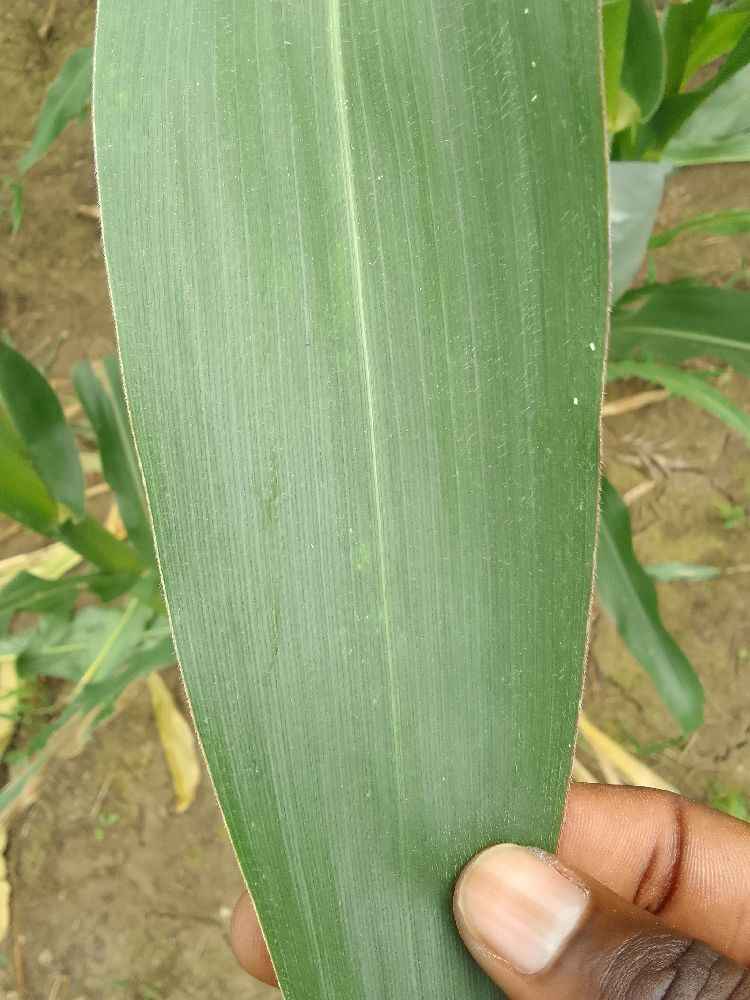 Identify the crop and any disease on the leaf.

maize, healthy
